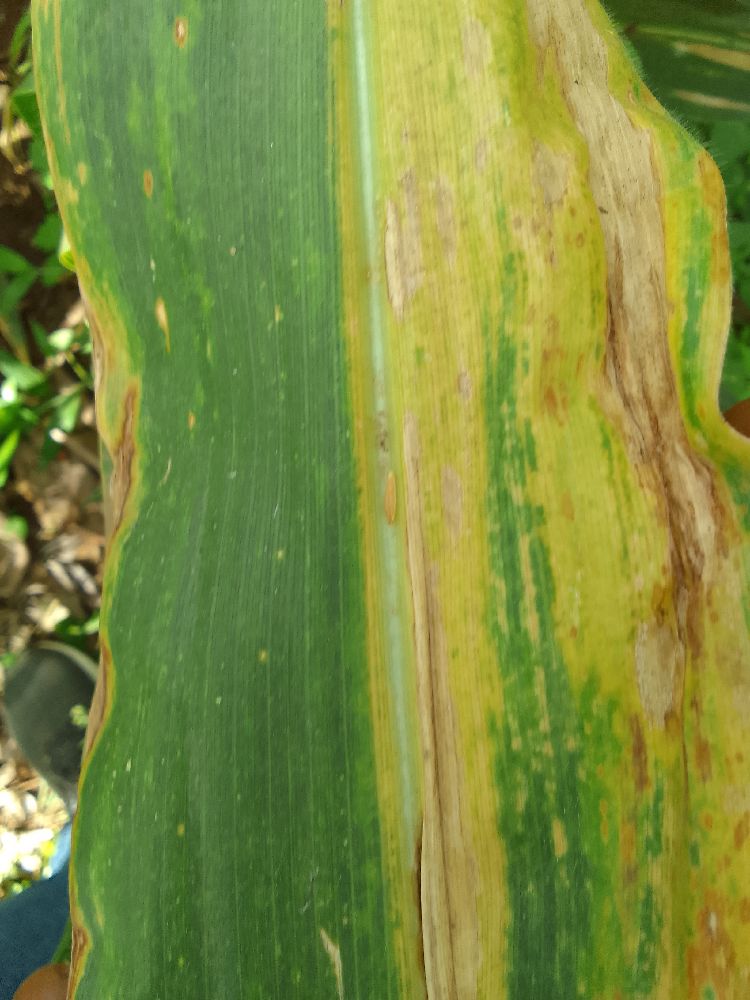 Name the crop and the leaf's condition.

maize, maize lethal necrosis
